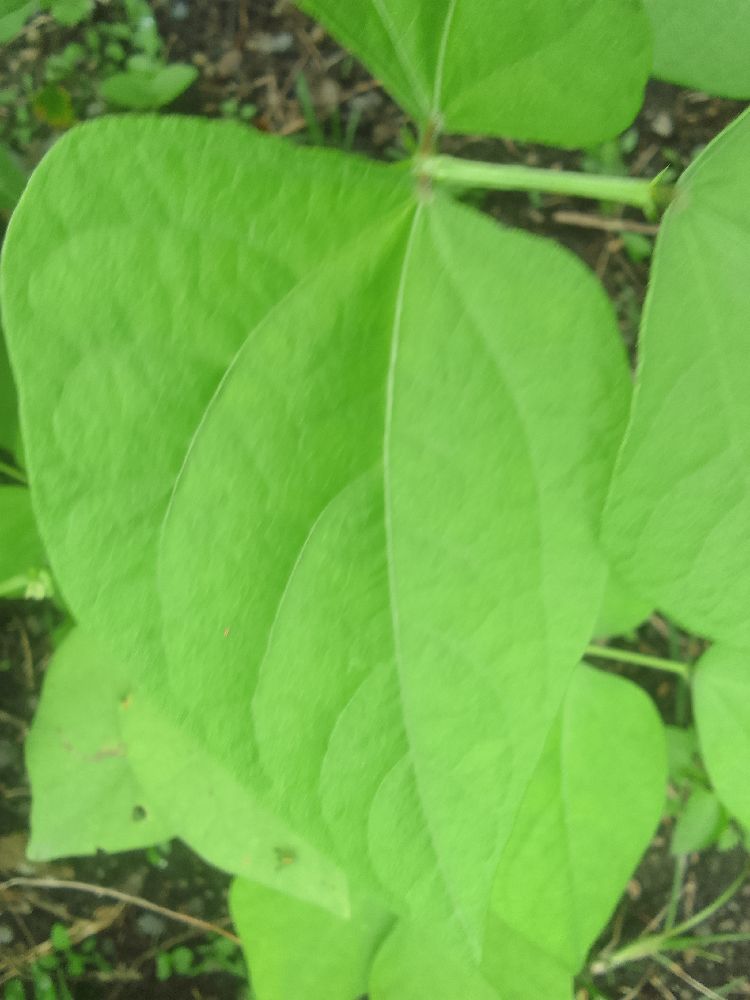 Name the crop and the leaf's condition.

common bean, healthy
